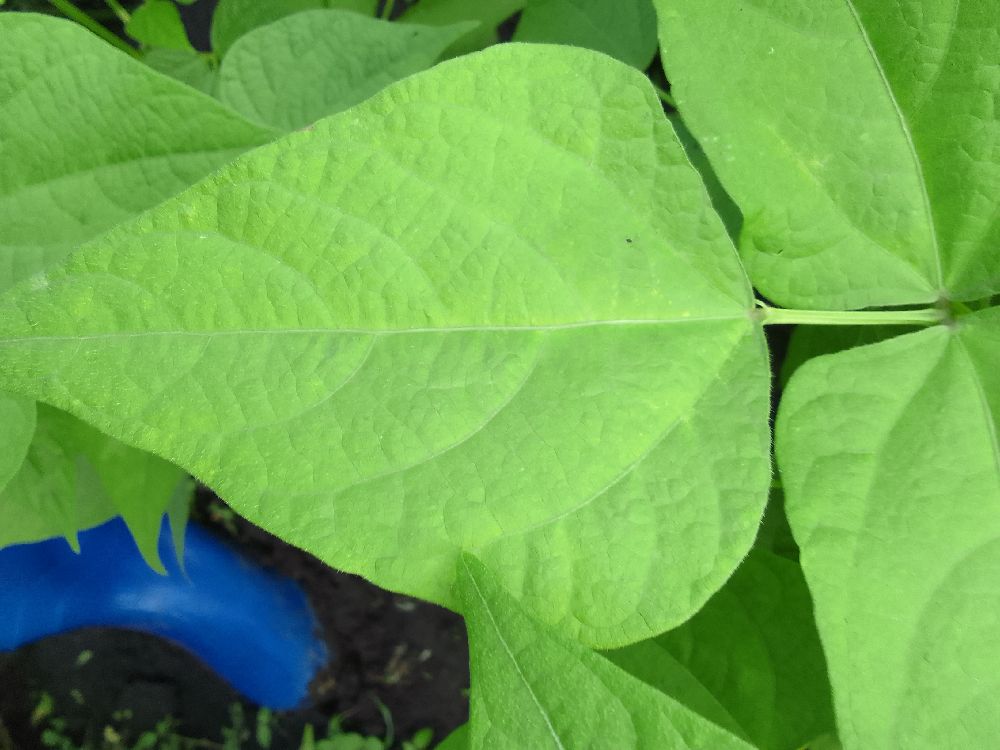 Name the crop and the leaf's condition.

common bean, healthy
